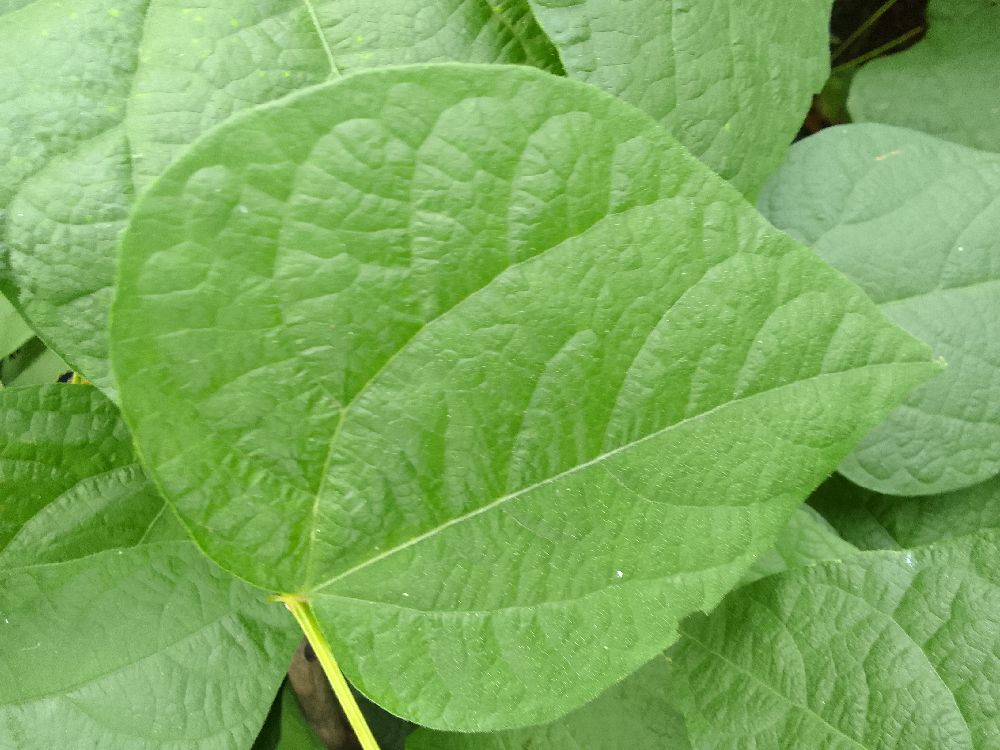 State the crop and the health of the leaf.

common bean, healthy
